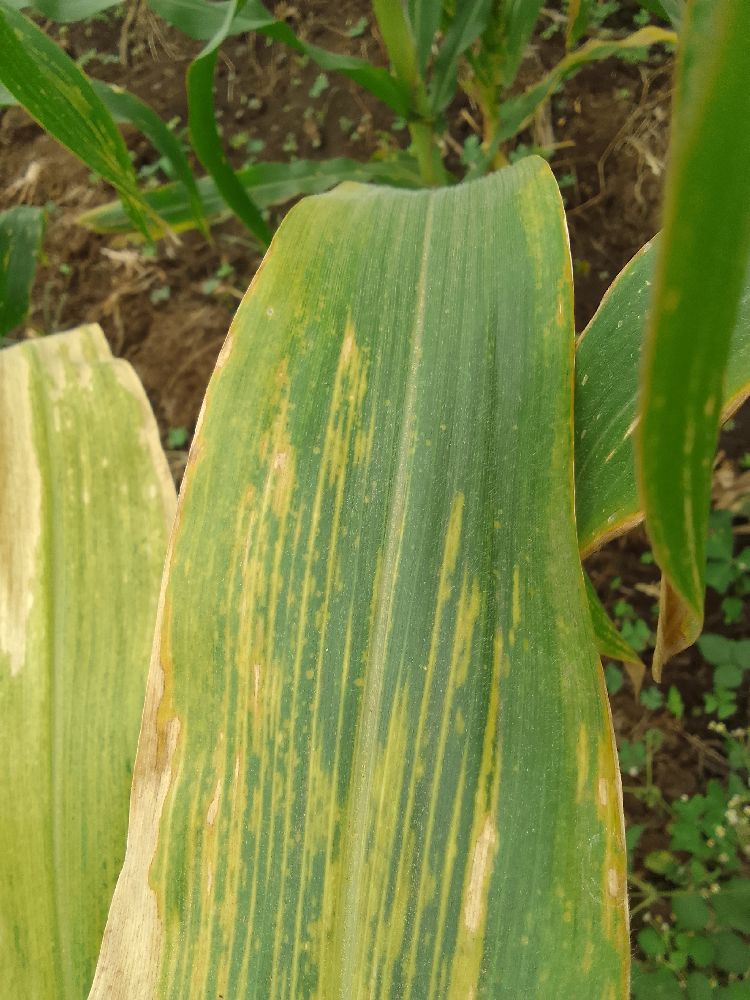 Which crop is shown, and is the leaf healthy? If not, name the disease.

maize, maize lethal necrosis
